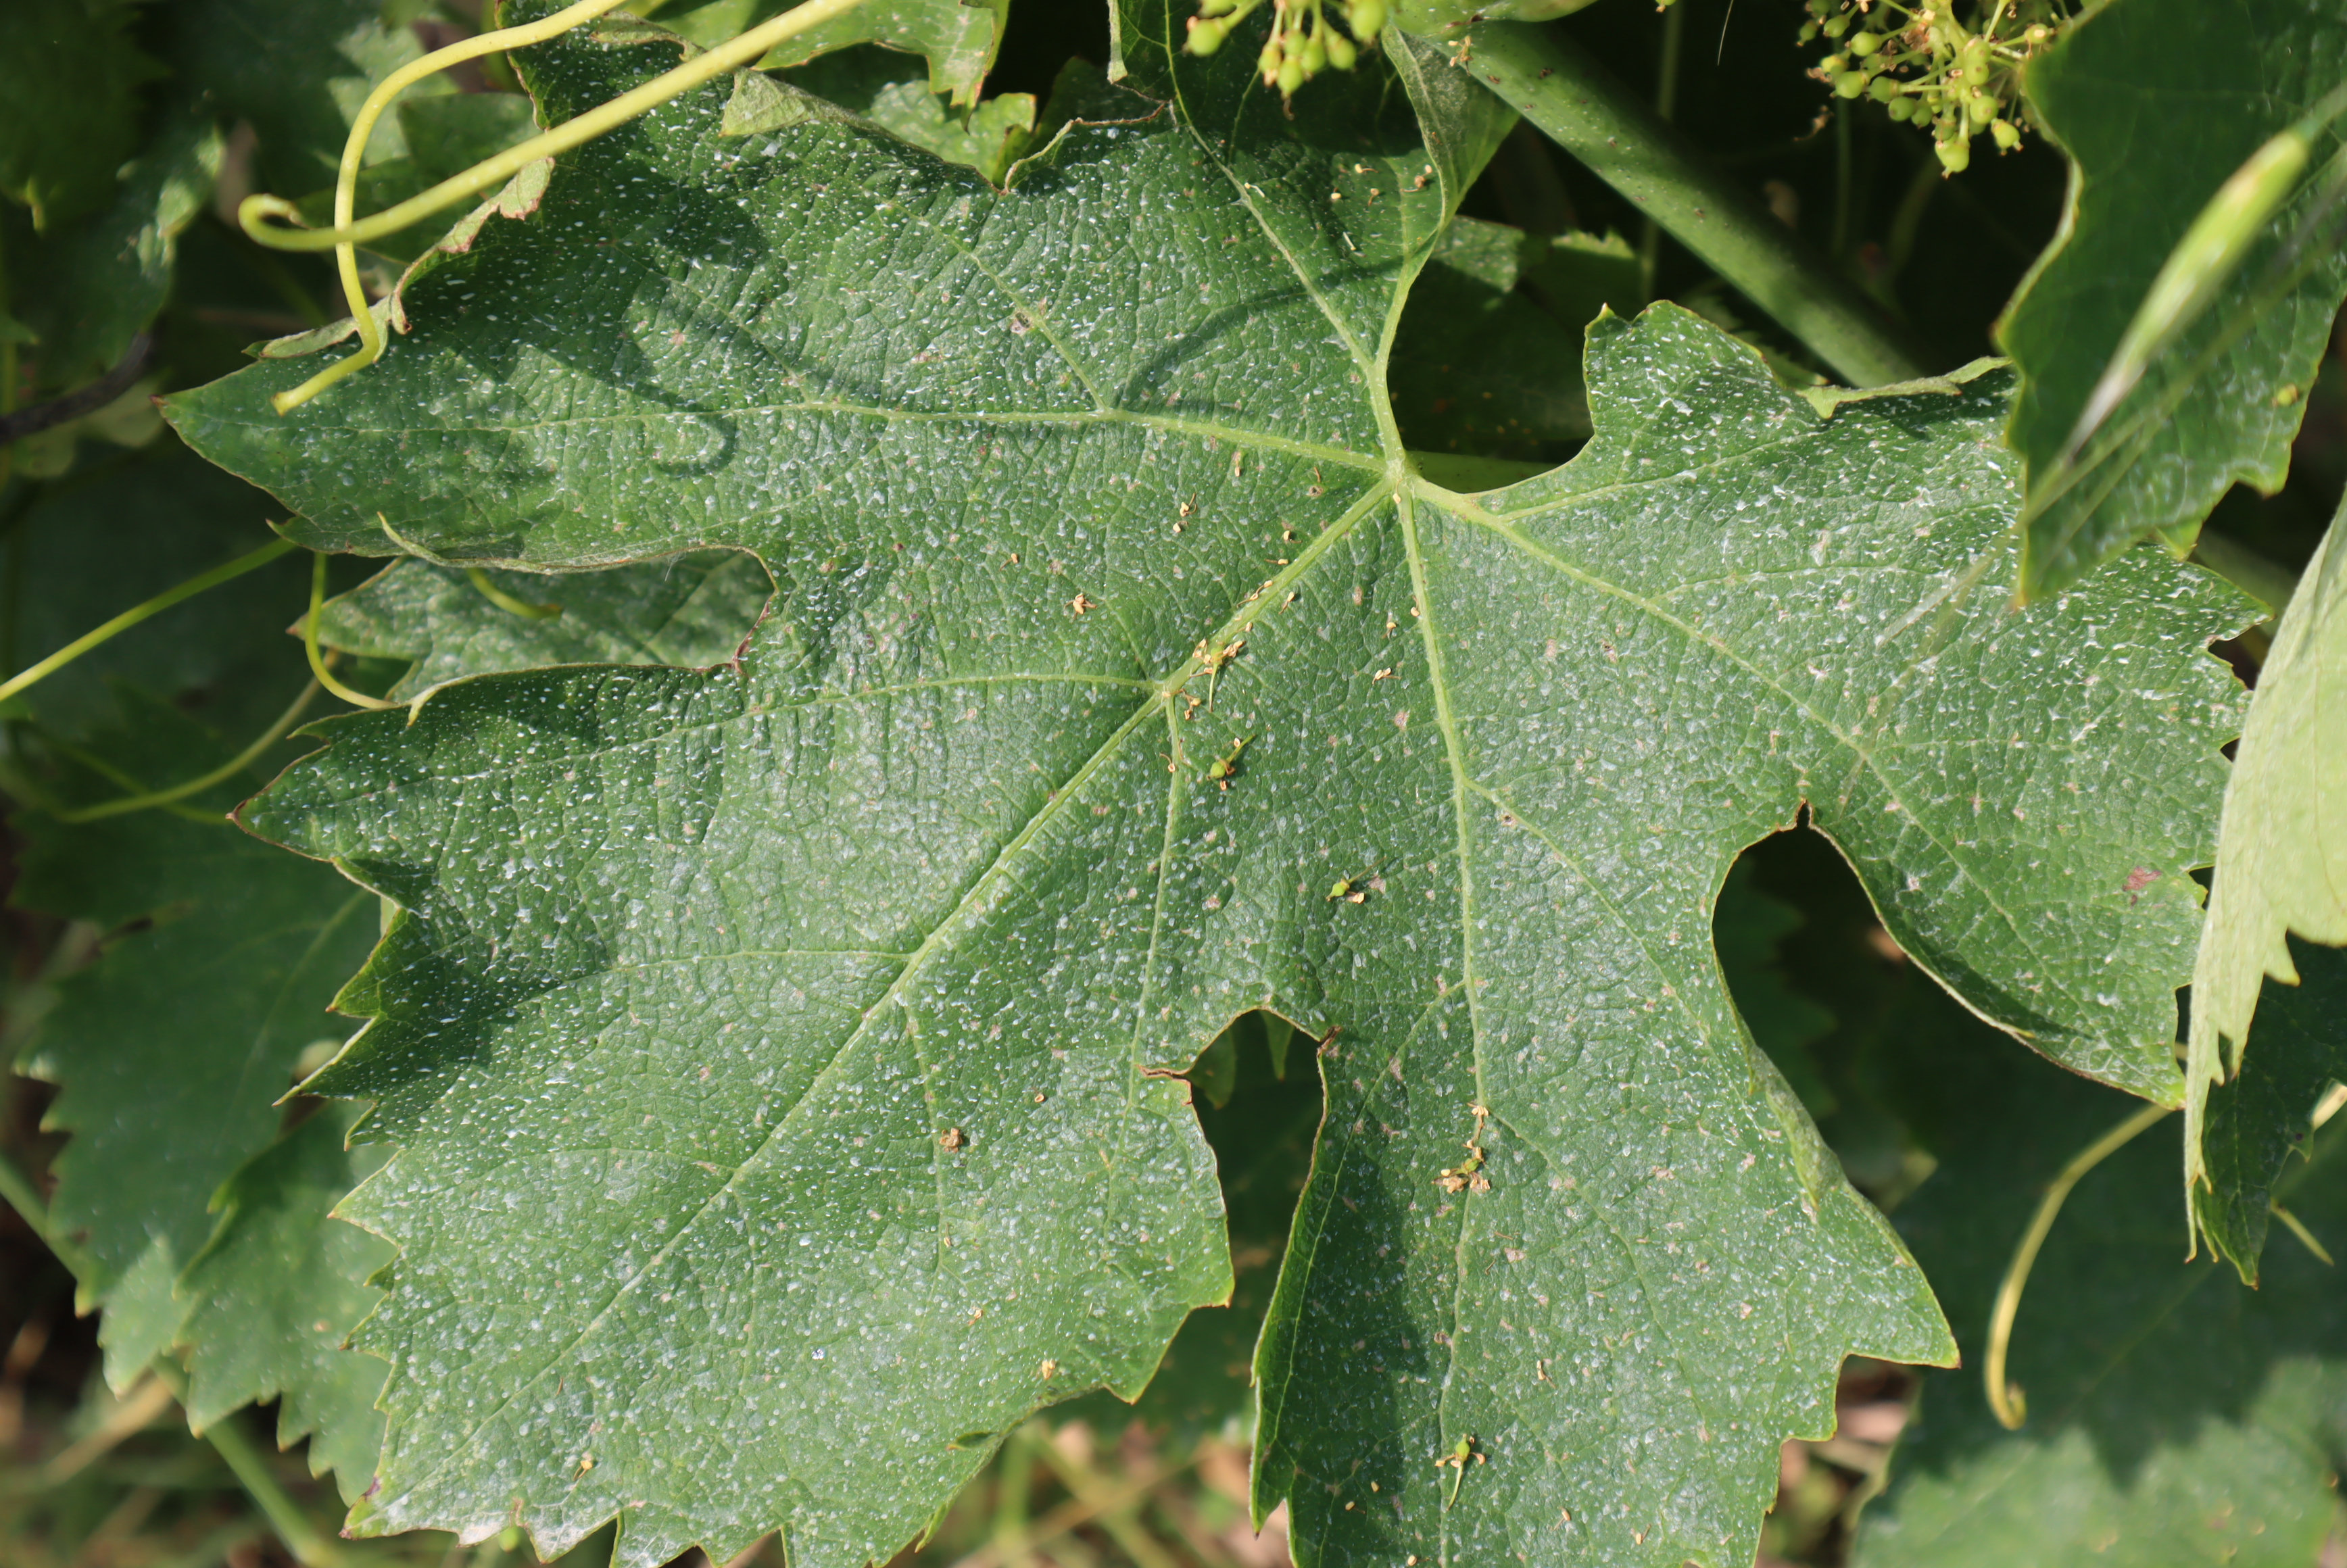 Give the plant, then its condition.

grapevine, mechanical damage
